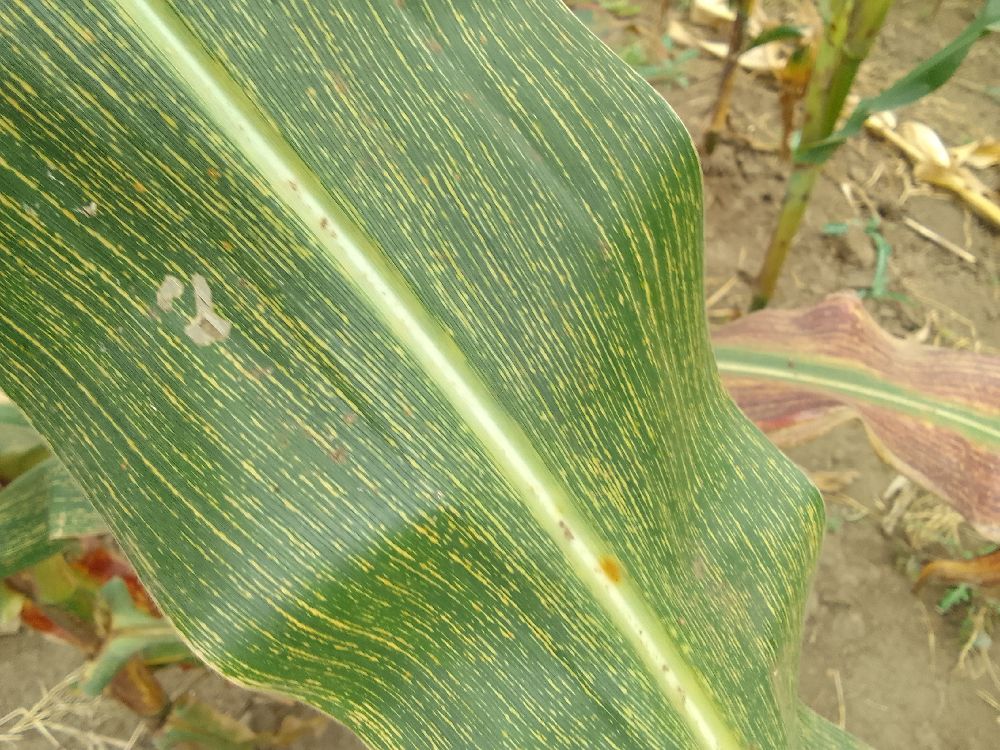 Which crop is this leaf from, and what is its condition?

maize, maize streak virus
